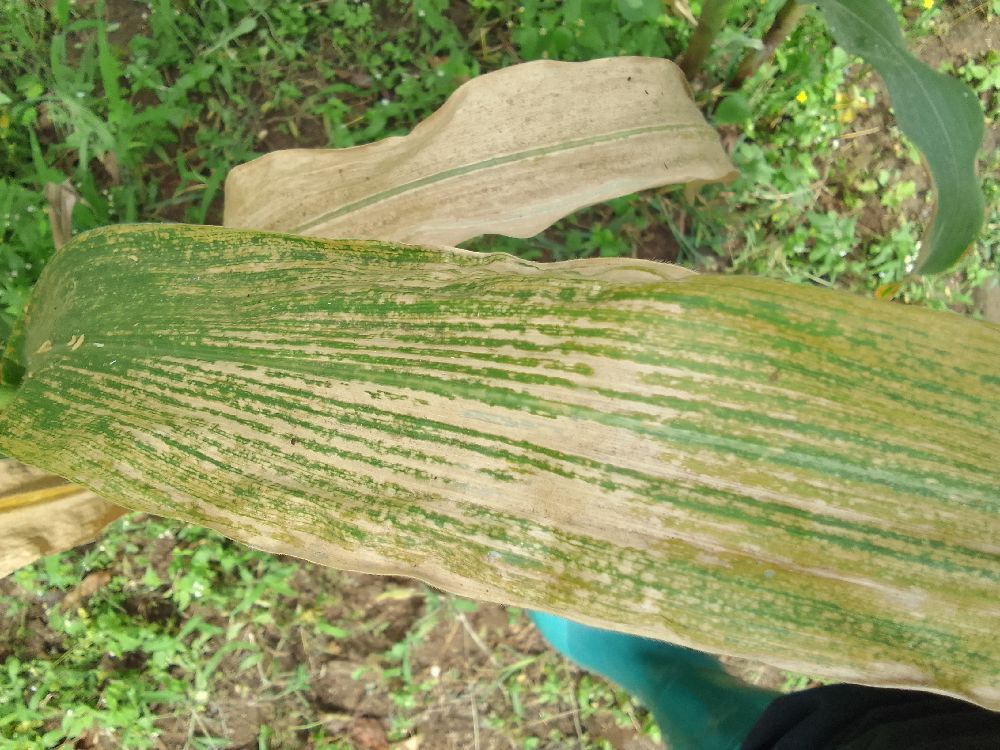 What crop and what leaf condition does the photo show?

maize, maize lethal necrosis
